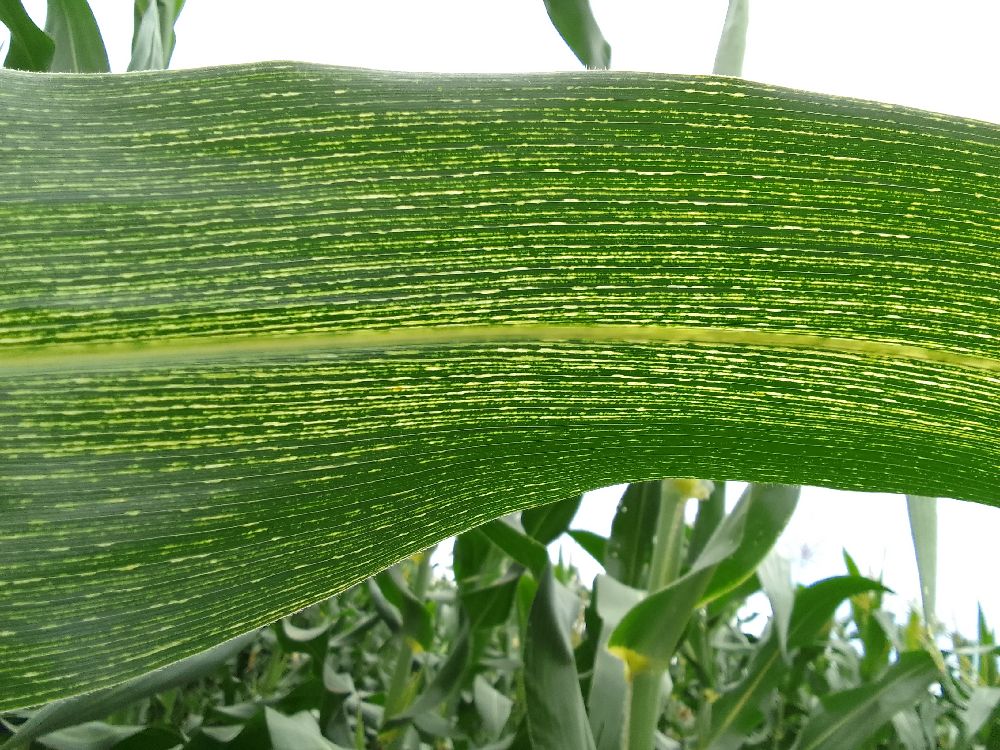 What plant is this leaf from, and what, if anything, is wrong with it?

maize, maize streak virus
